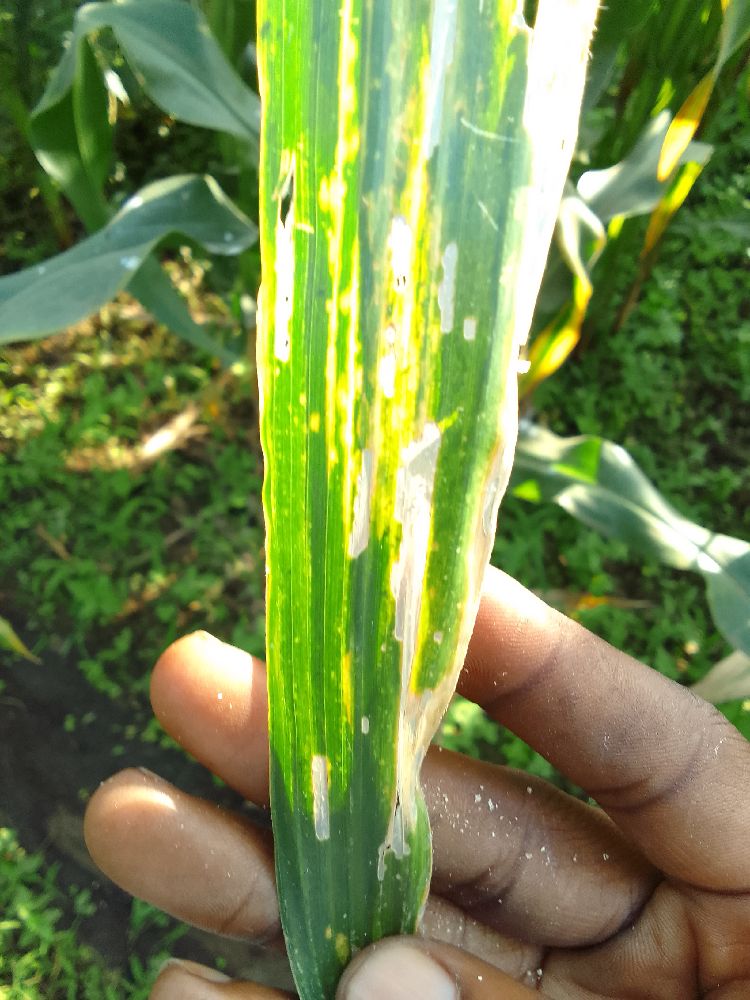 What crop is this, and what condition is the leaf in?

maize, maize lethal necrosis
